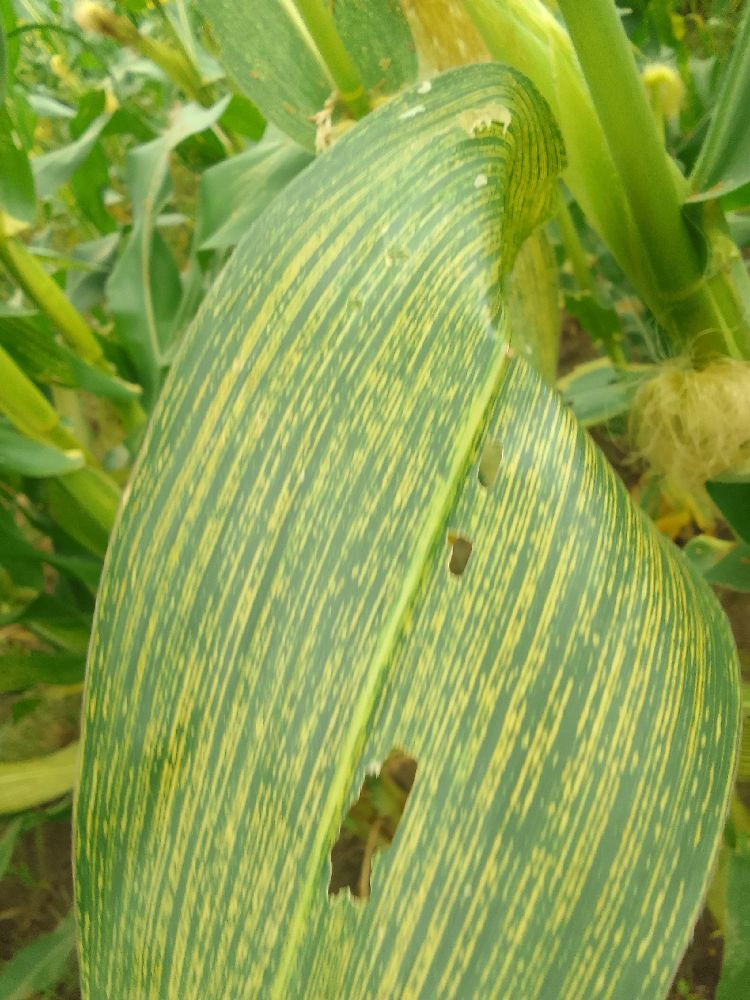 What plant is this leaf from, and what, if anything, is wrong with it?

maize, maize streak virus
